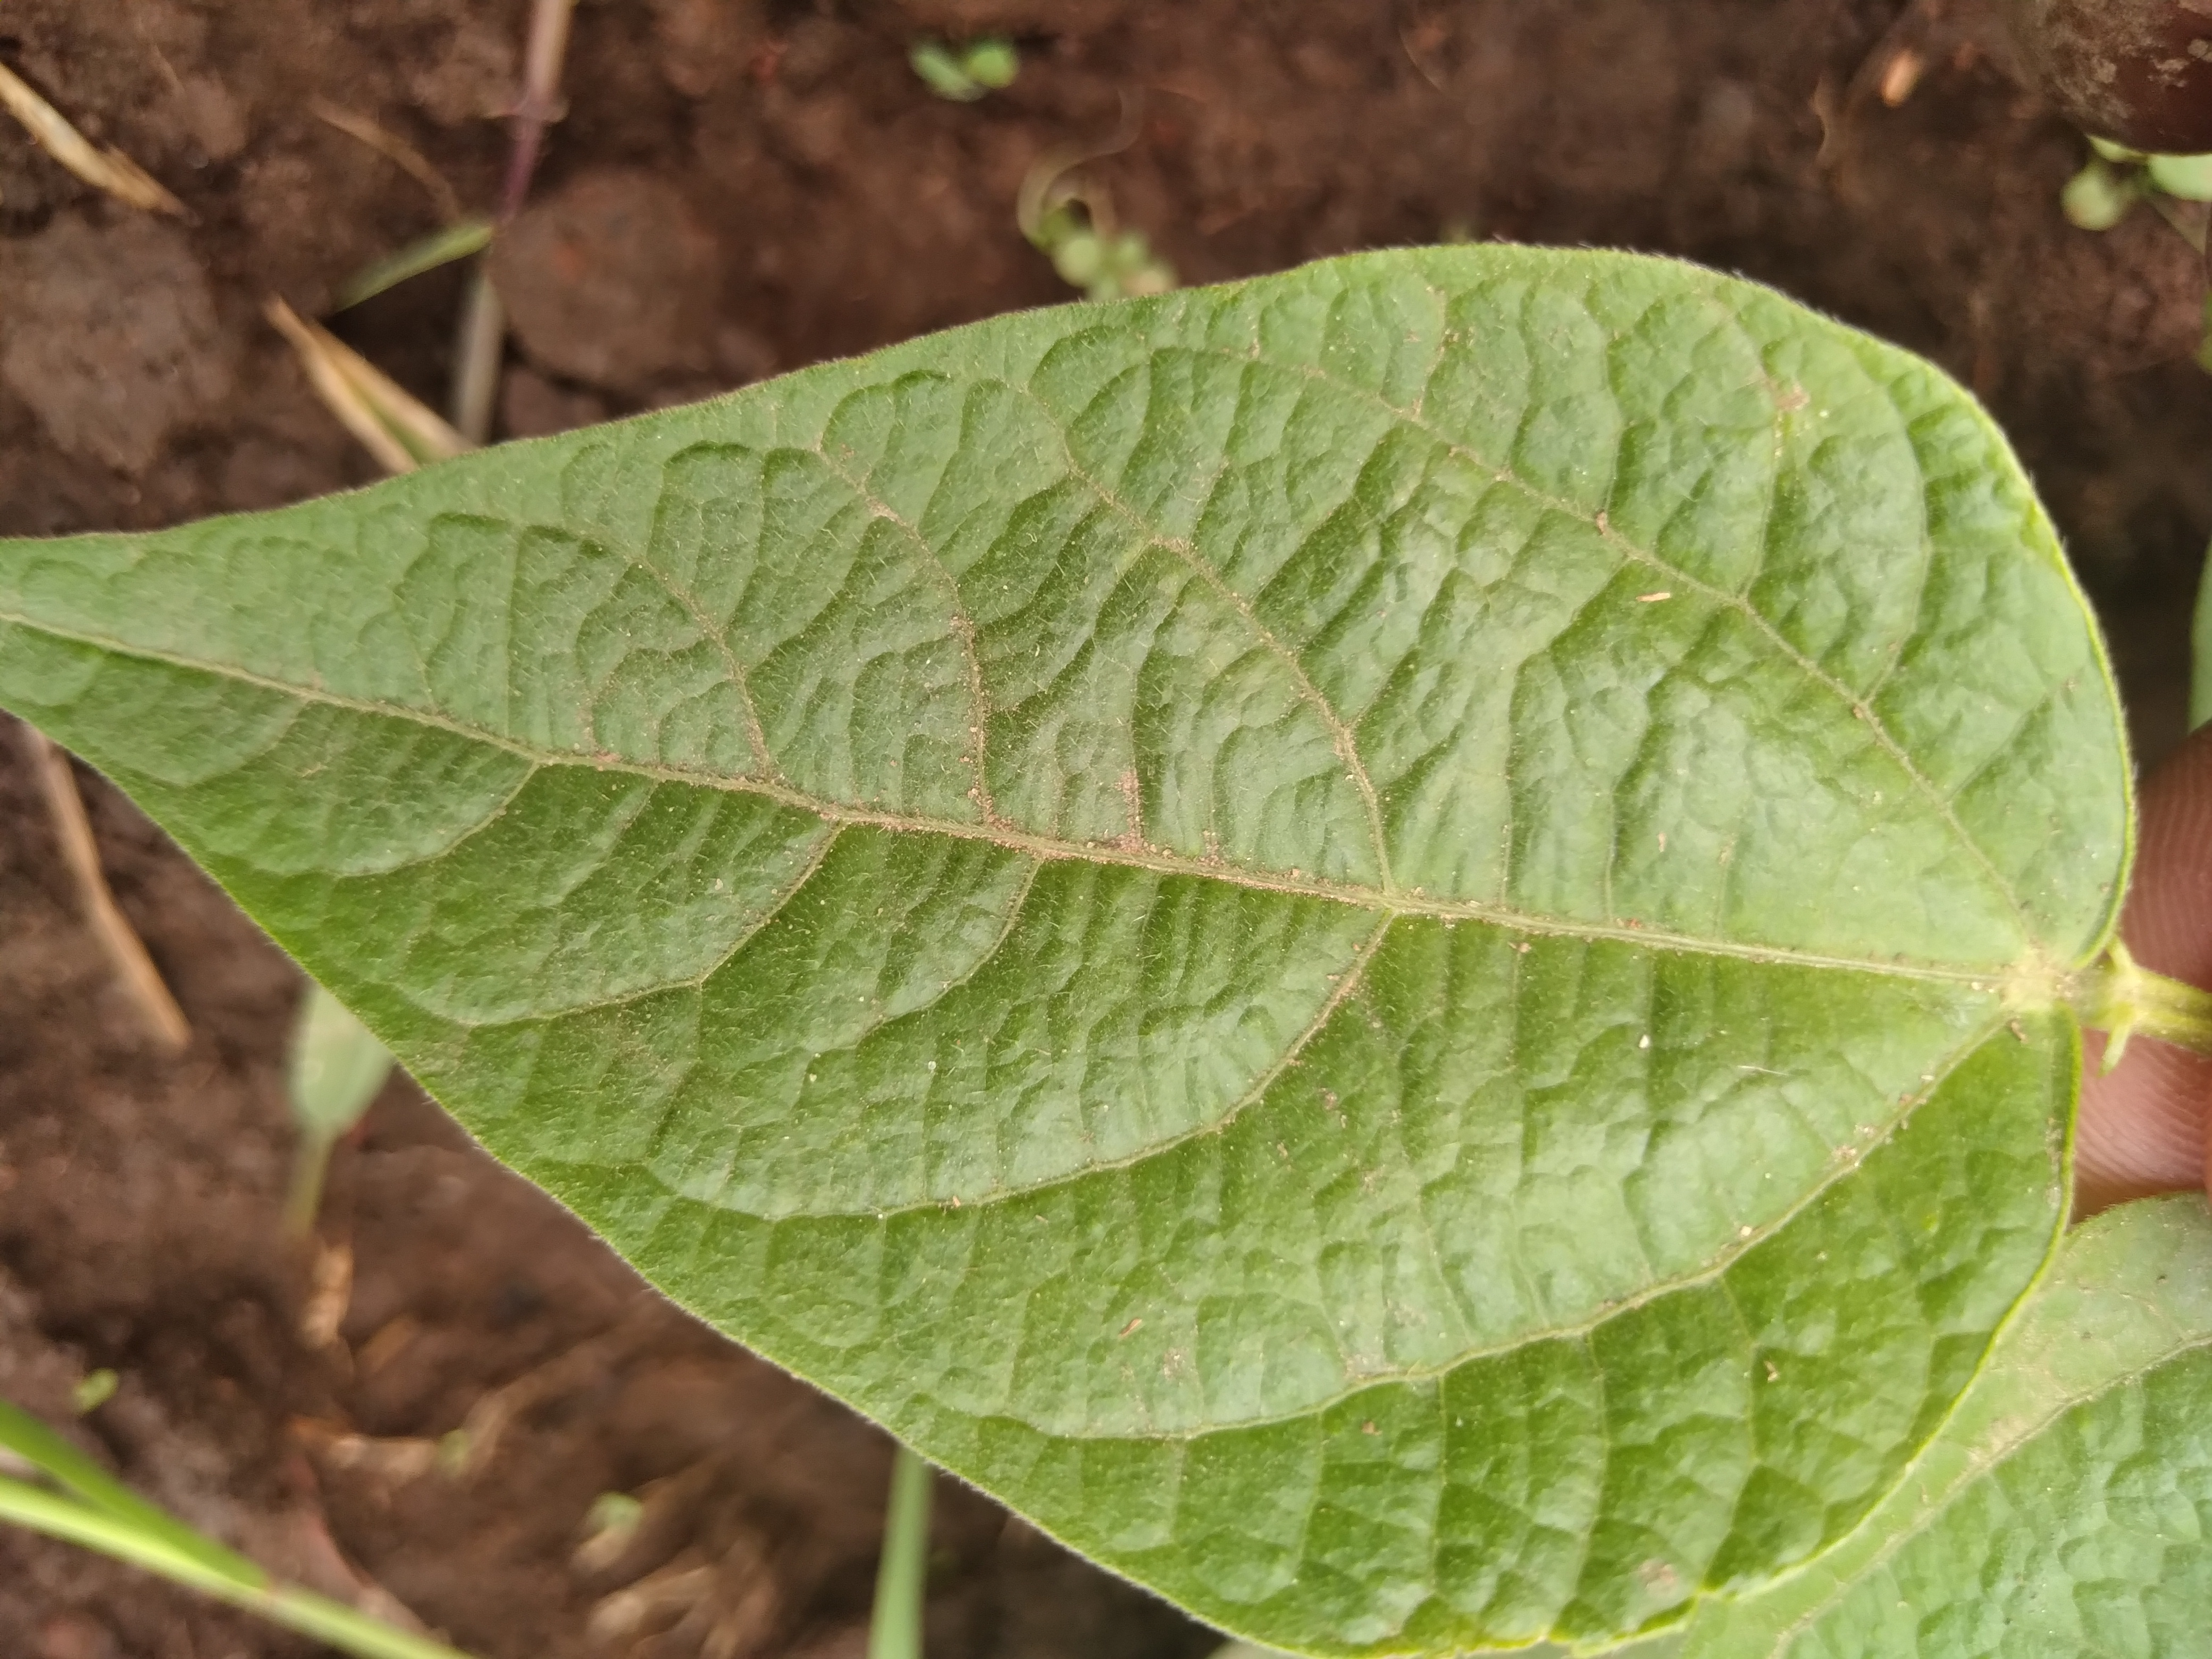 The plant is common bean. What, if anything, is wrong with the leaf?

healthy
